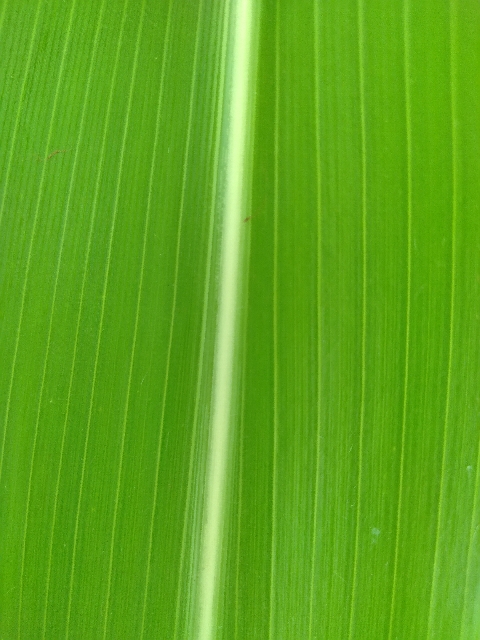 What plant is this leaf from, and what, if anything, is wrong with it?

maize, healthy
